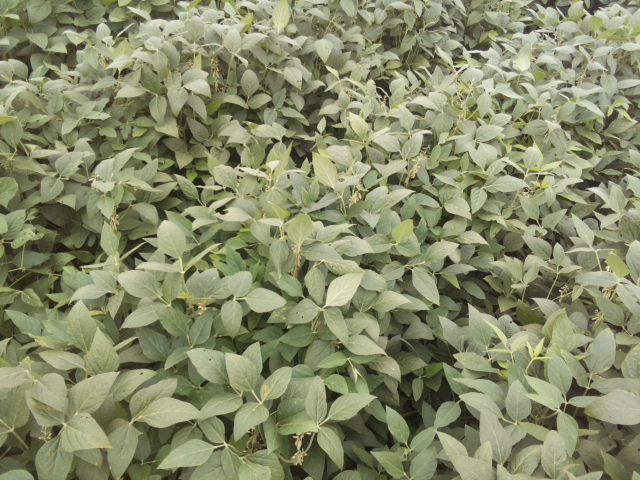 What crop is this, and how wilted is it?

soybean, leaflets folding inward at secondary pulvinus with no turgor loss in leaflets or petioles
